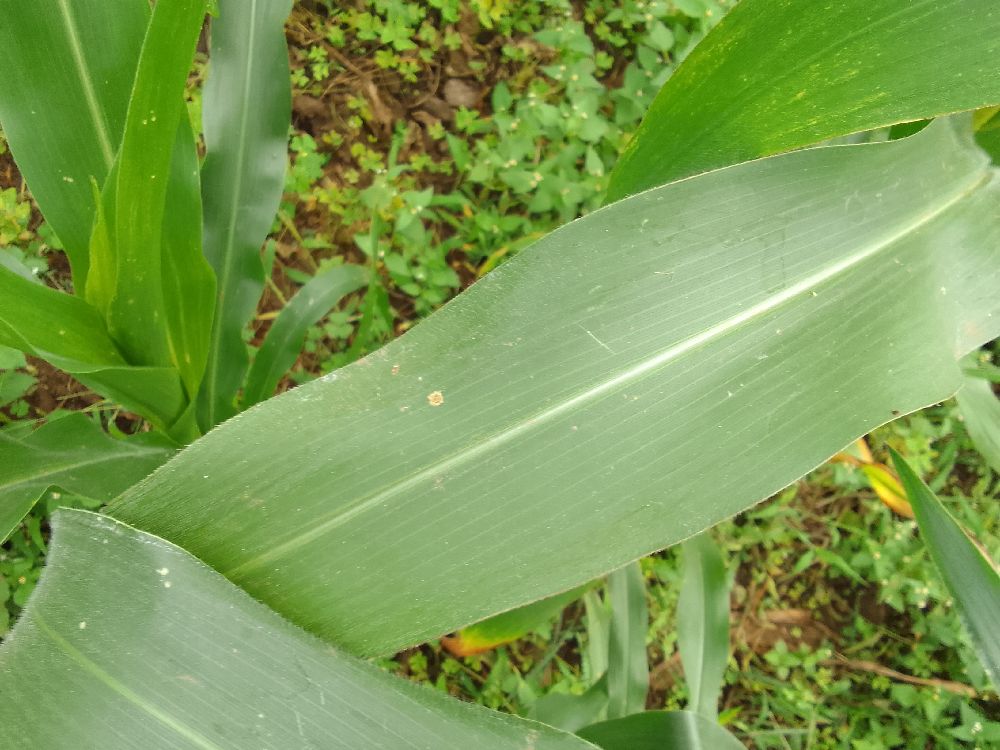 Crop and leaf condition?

maize, healthy
